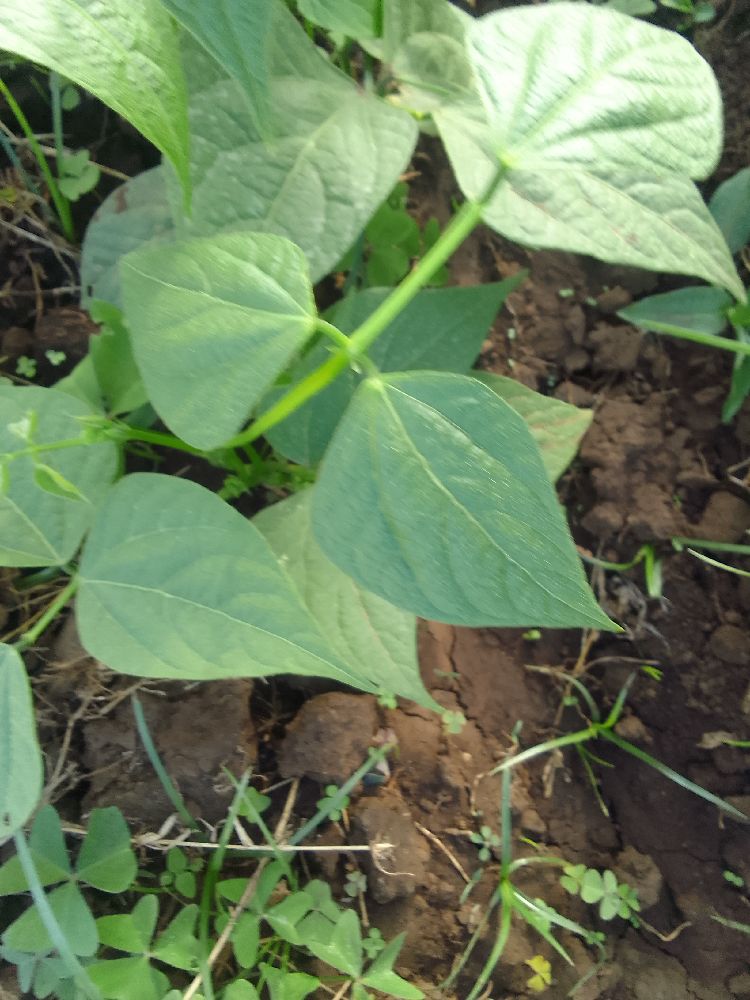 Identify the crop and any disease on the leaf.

common bean, healthy
